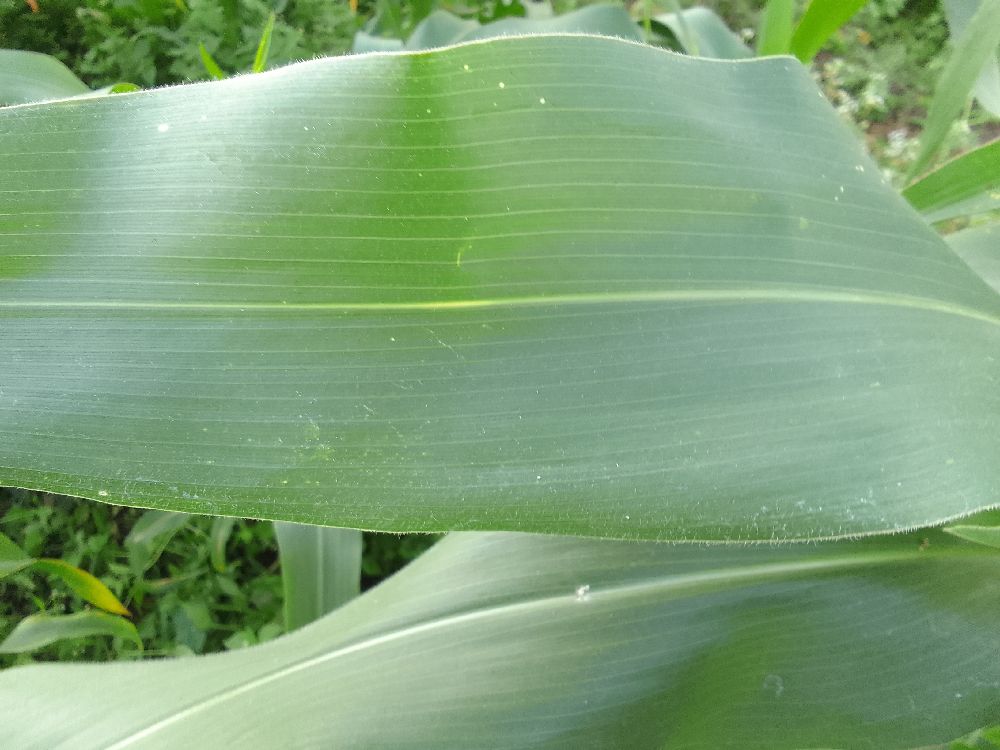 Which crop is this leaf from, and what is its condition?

maize, healthy
